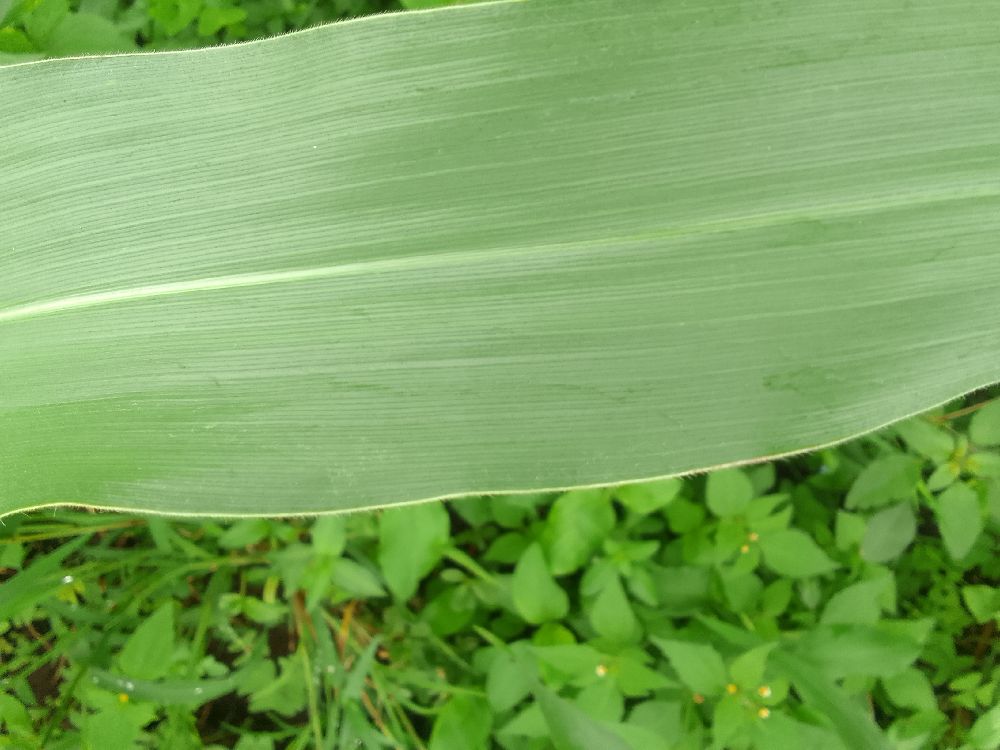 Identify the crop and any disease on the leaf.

maize, healthy
